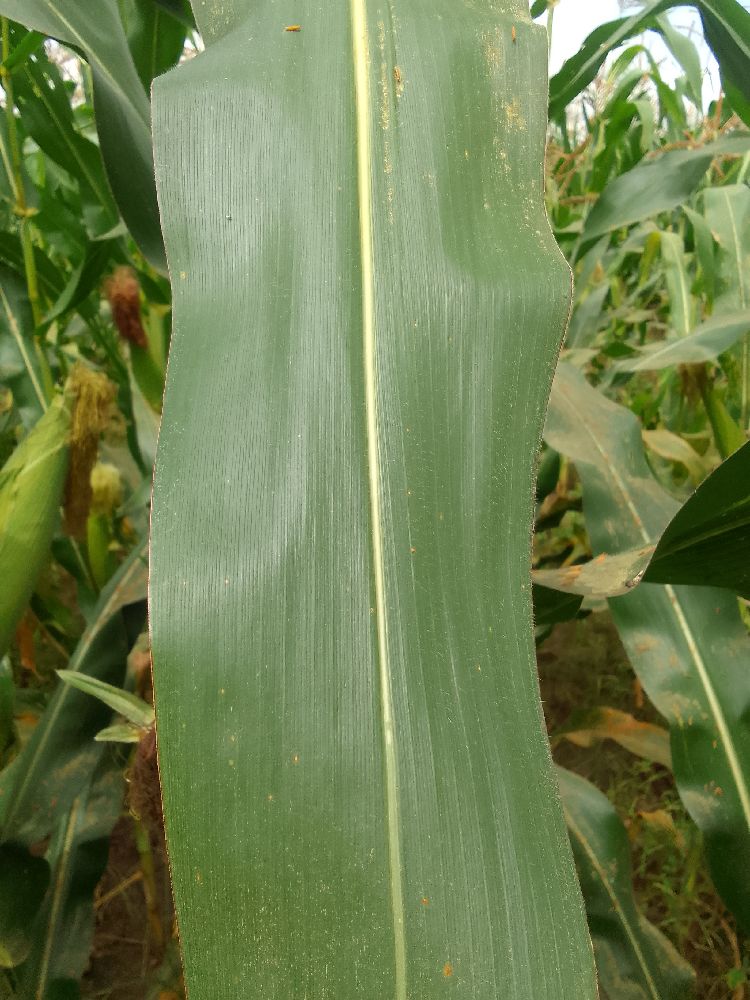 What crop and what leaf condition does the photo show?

maize, healthy
